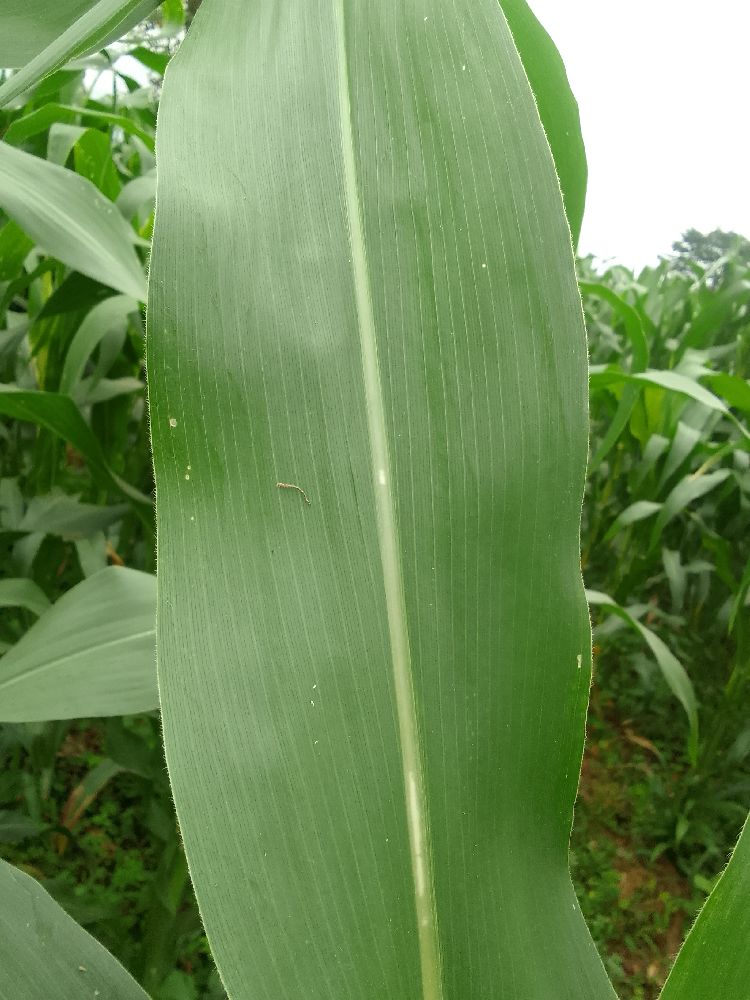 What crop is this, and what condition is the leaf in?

maize, healthy
